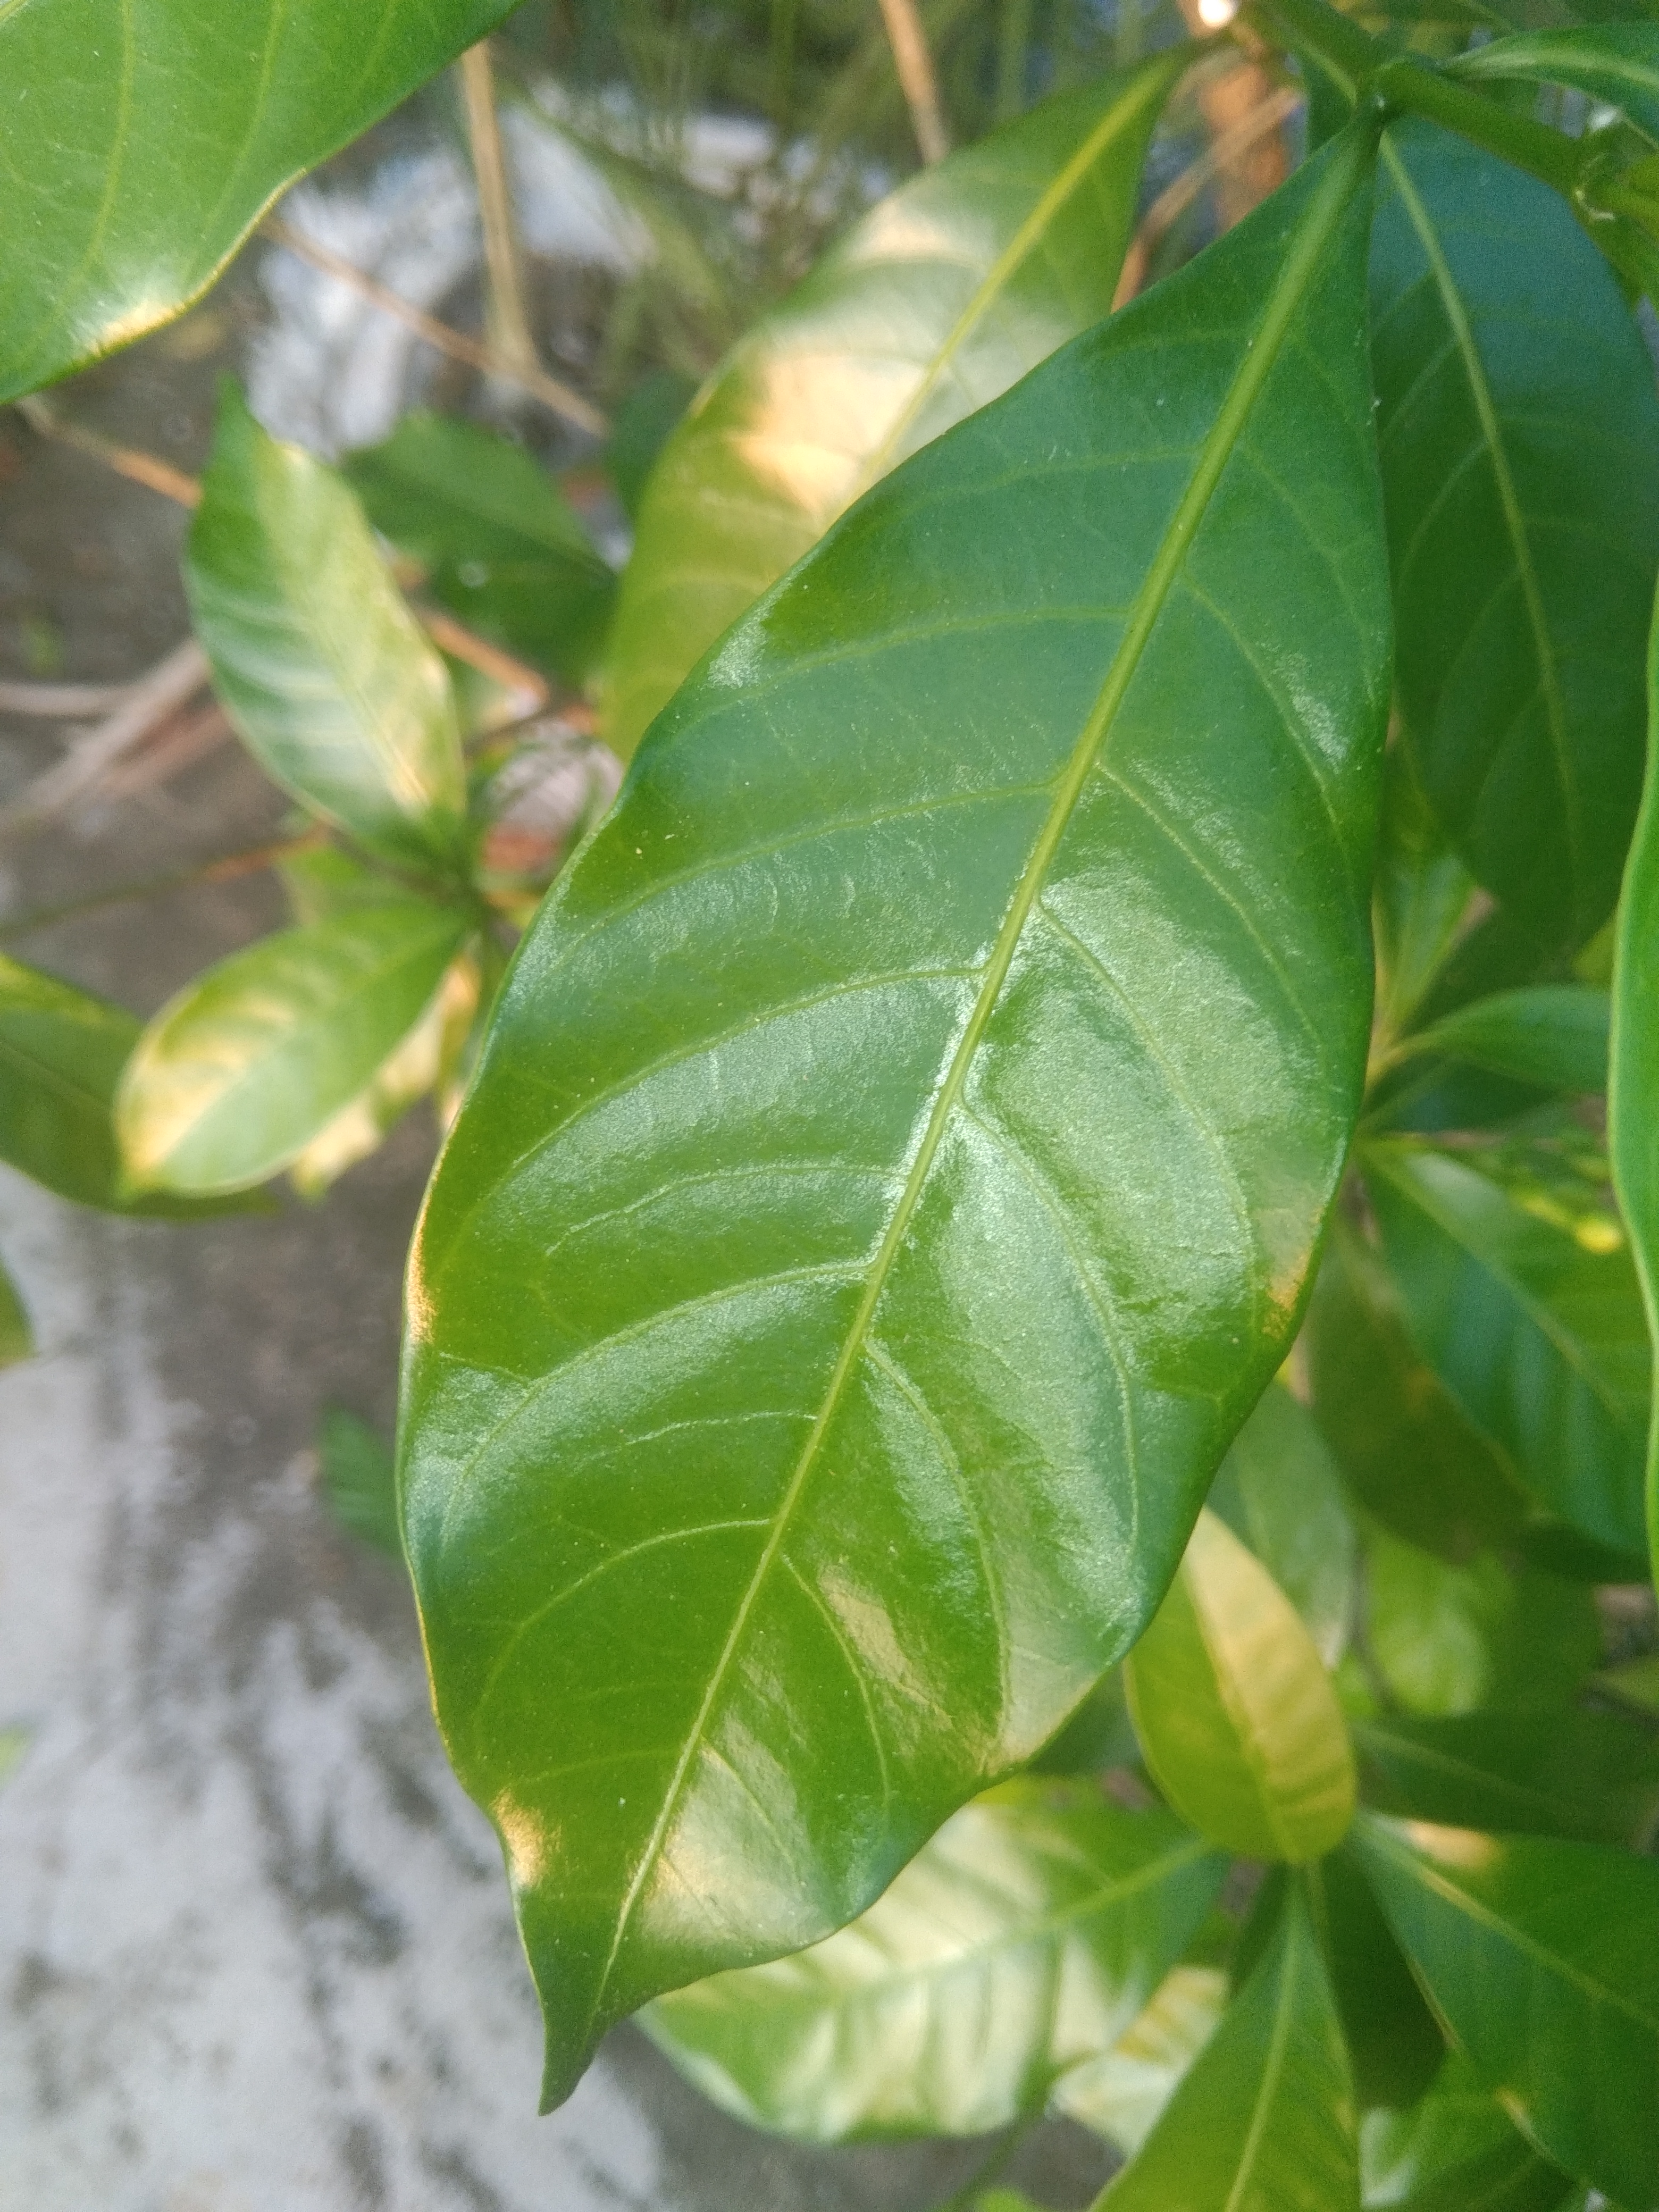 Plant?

togor
